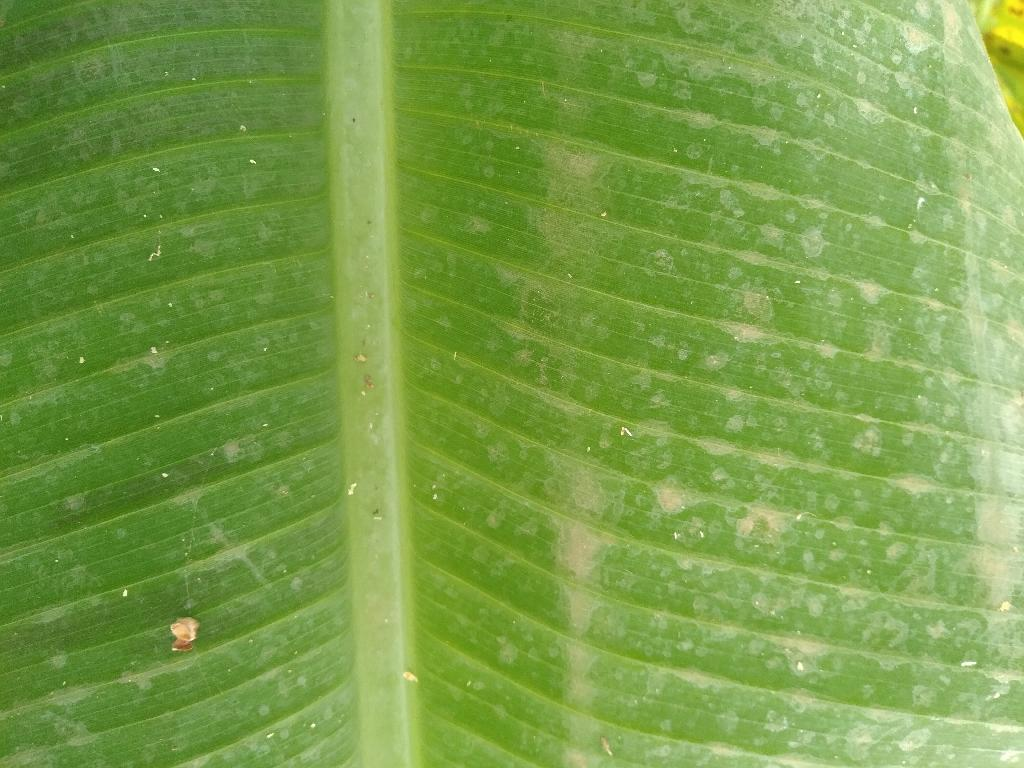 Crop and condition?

banana, healthy
